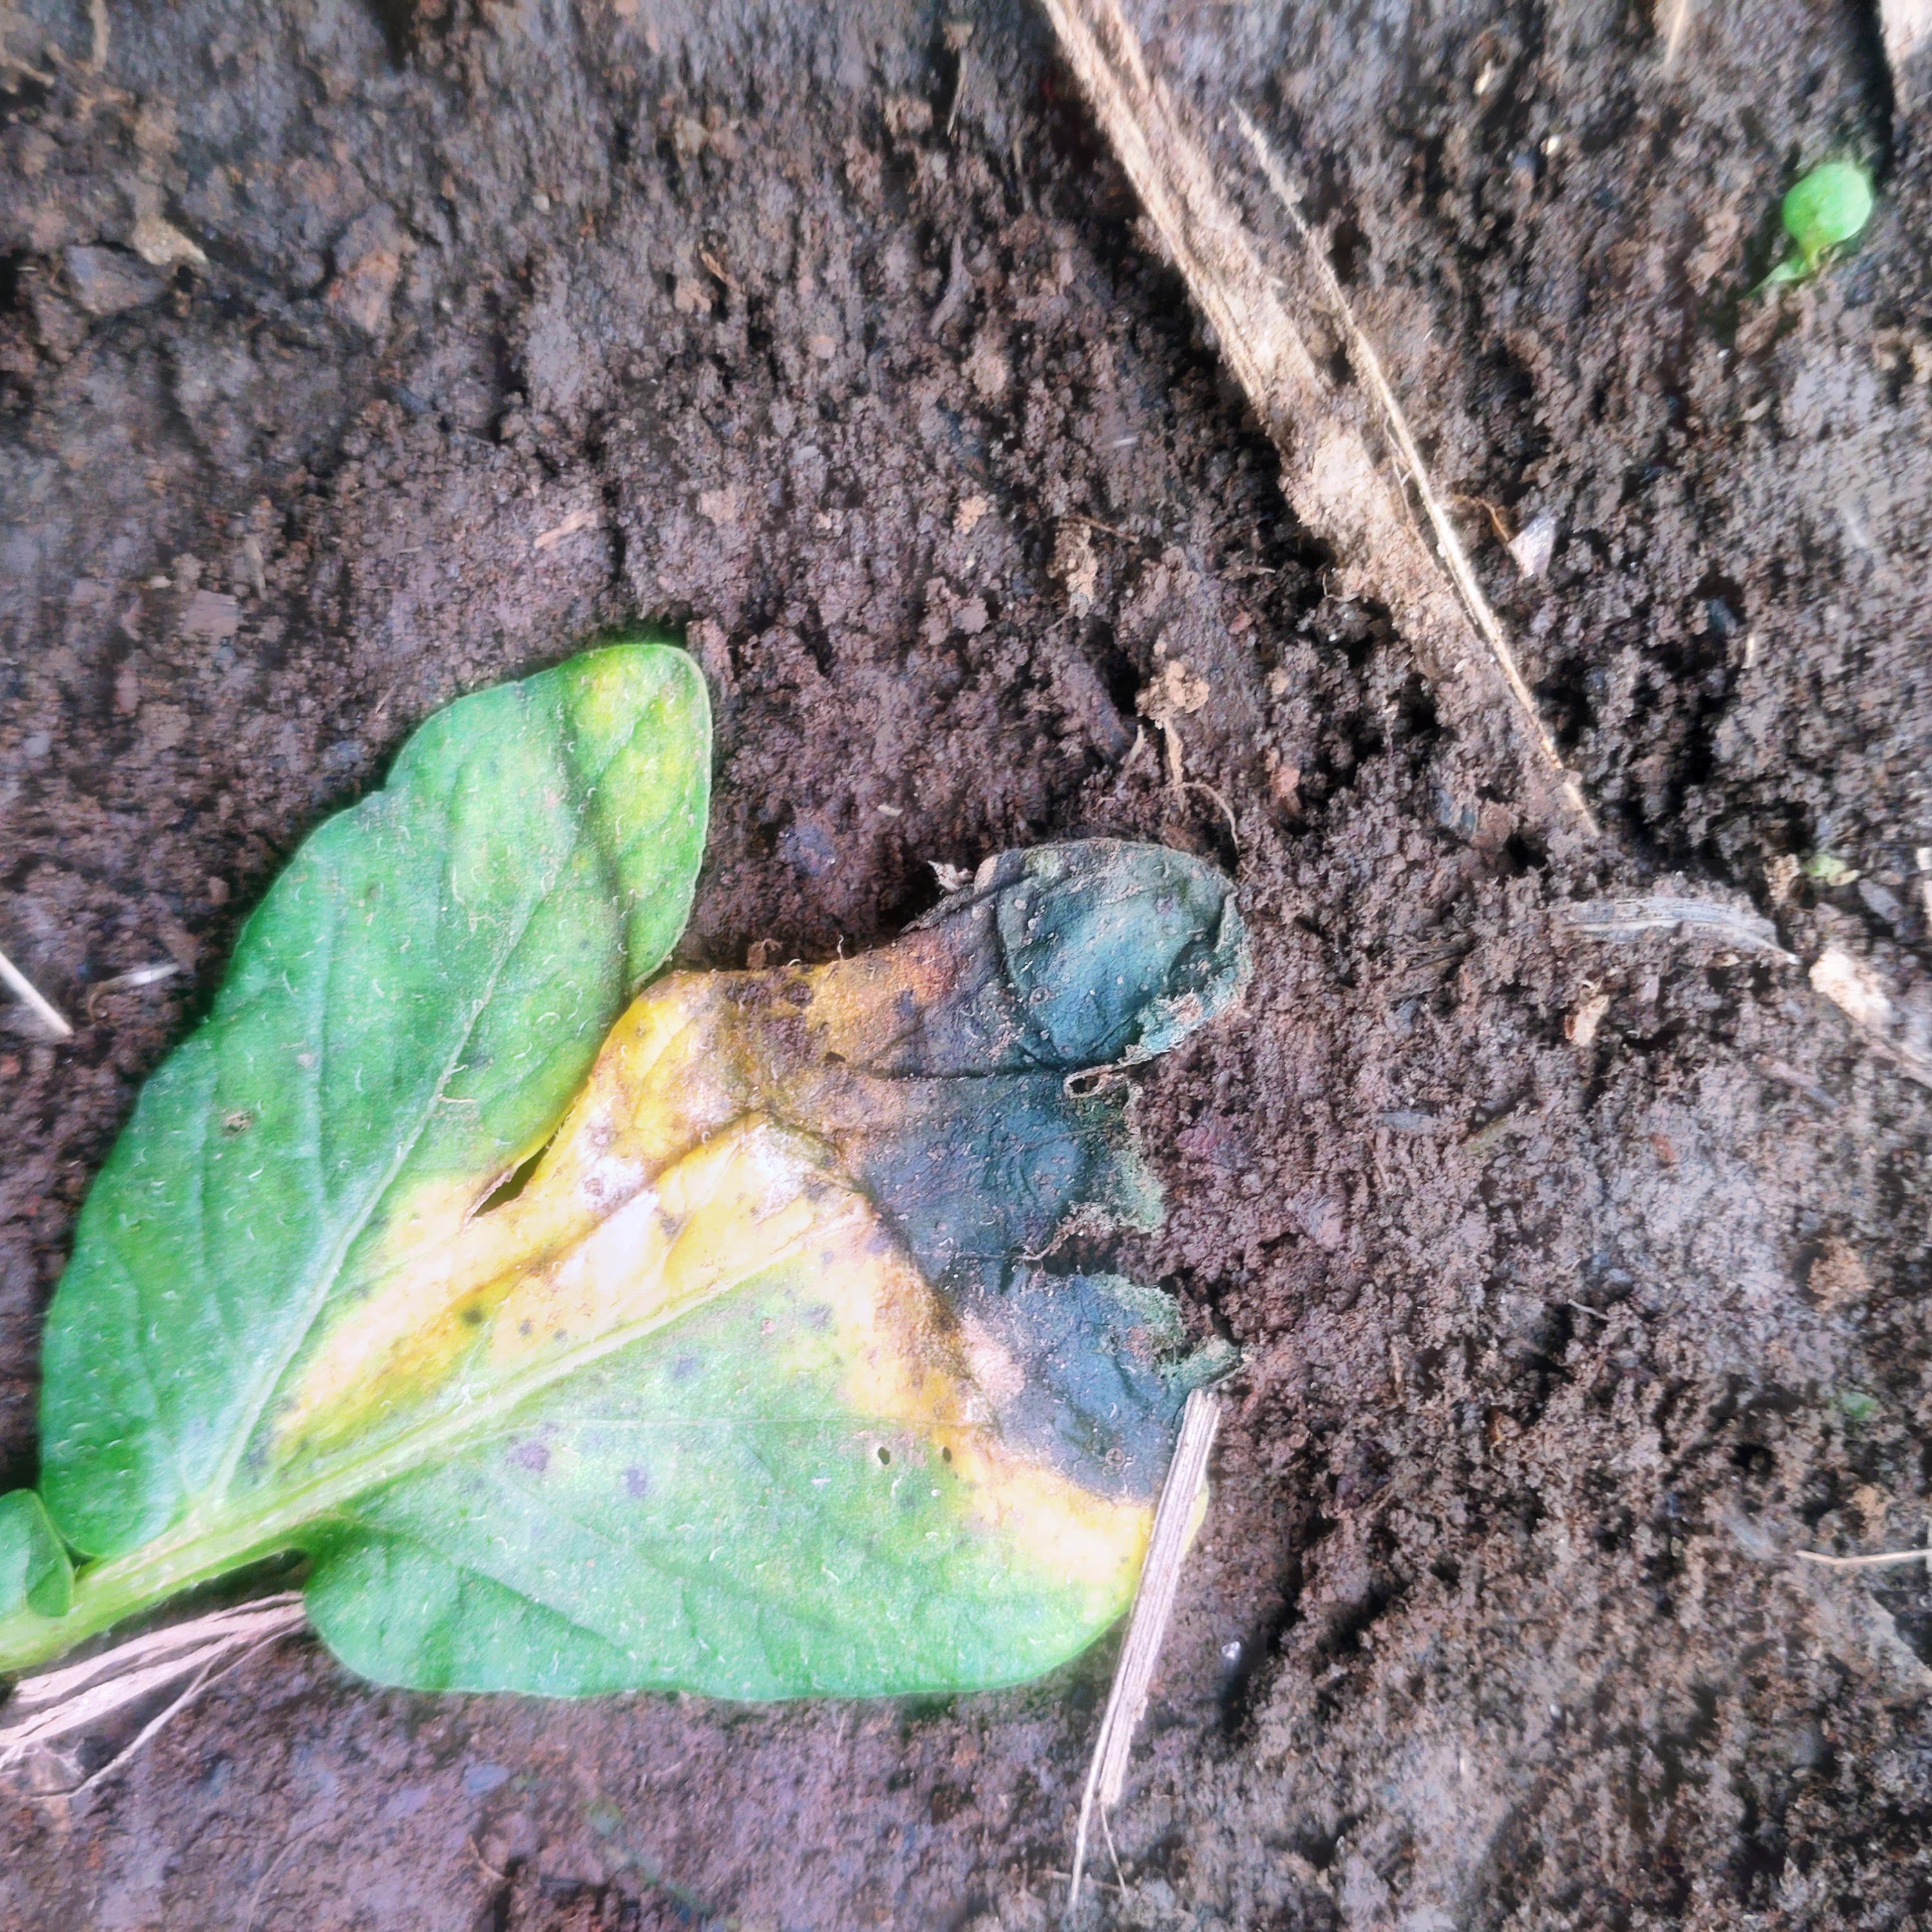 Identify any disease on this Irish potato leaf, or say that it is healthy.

late blight
